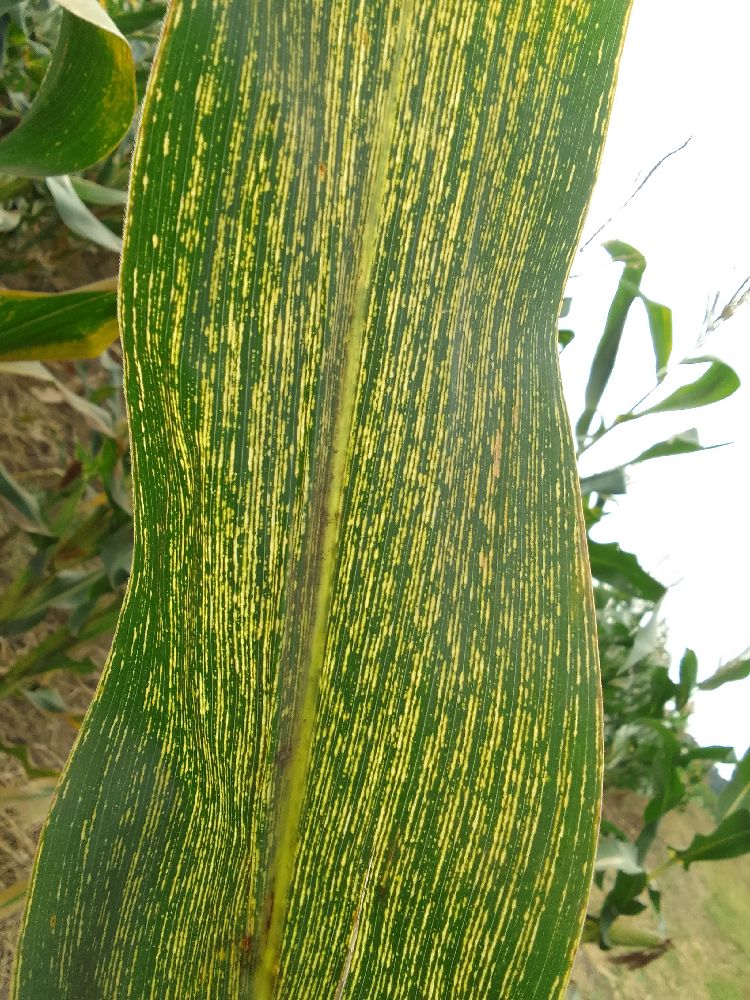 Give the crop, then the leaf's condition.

maize, maize streak virus
